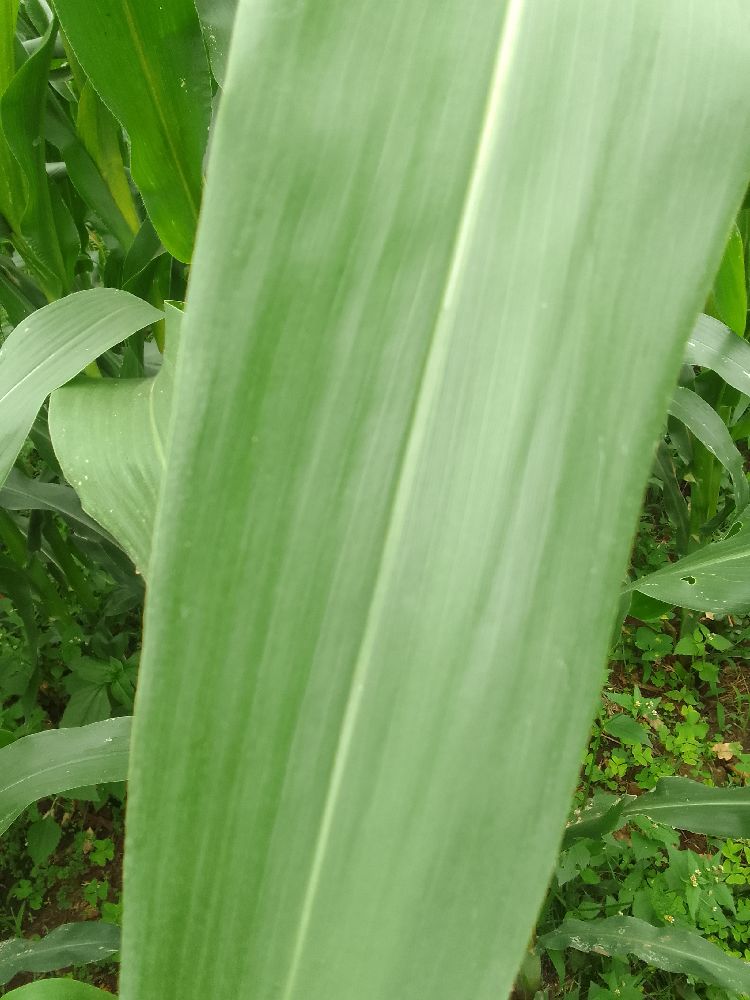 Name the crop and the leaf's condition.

maize, healthy
